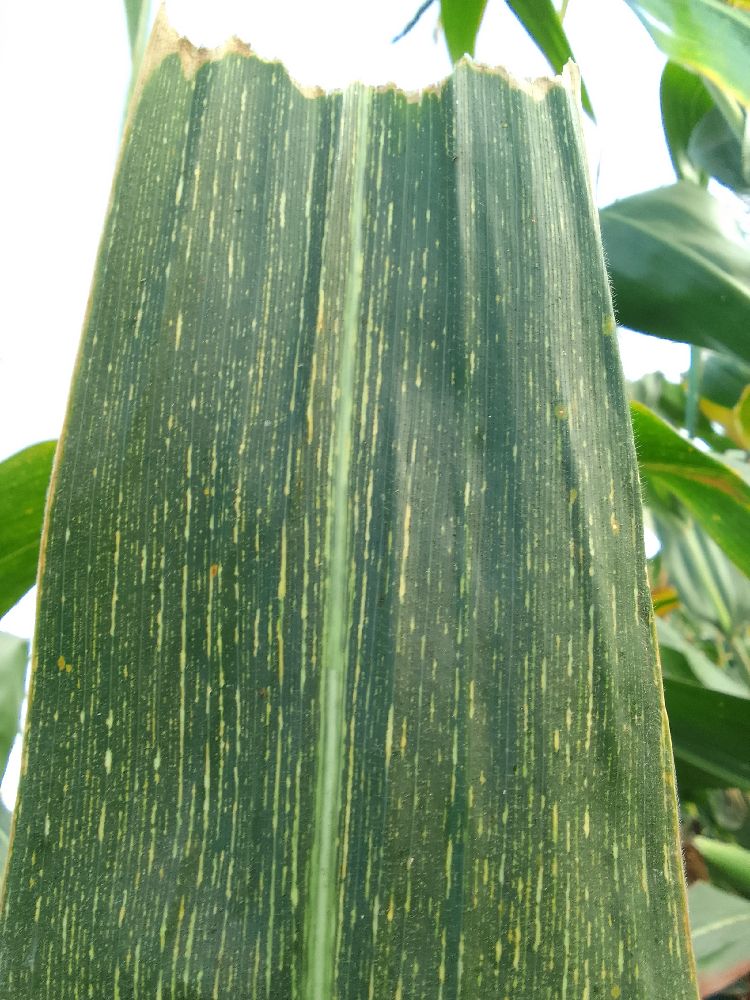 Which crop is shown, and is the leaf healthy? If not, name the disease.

maize, maize streak virus
